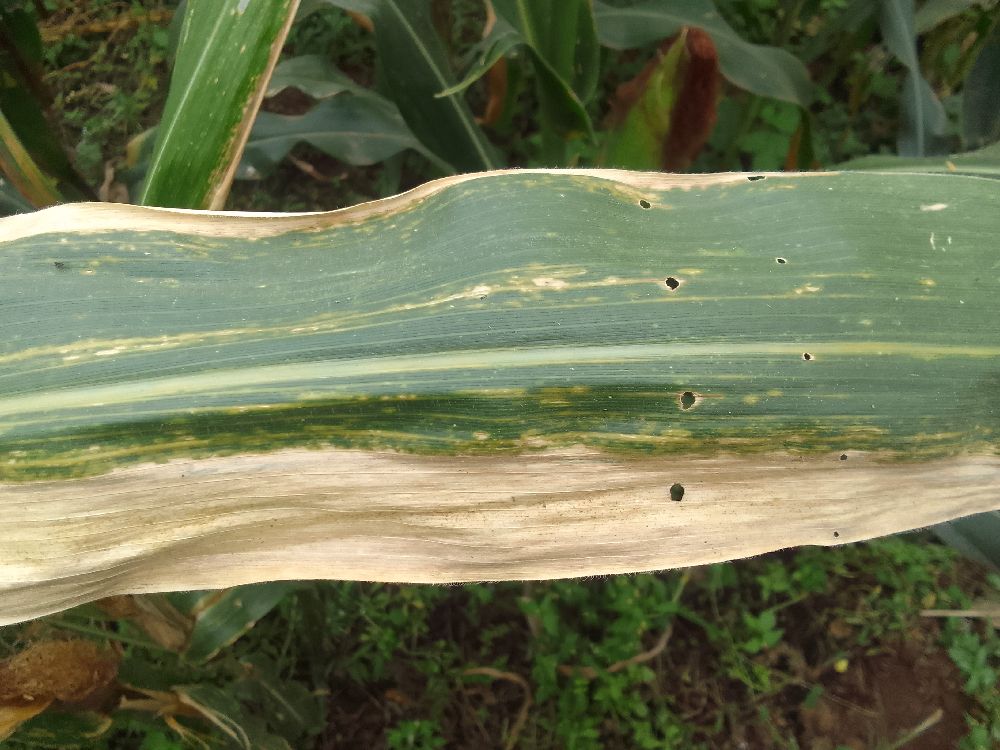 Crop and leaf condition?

maize, maize lethal necrosis
